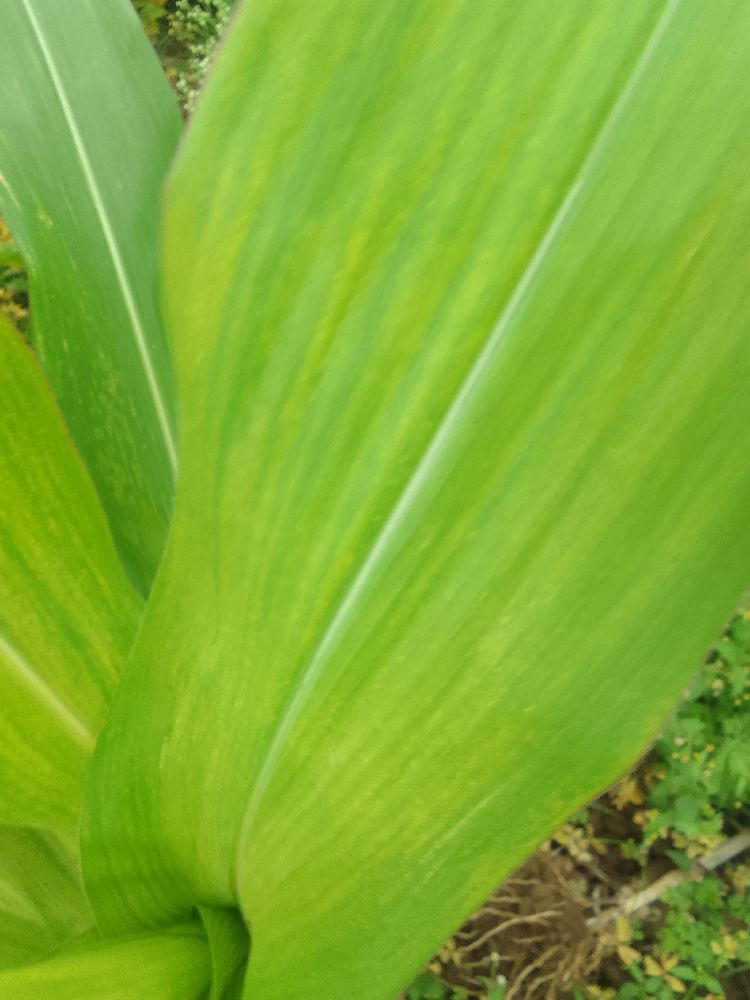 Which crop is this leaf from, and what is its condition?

maize, maize lethal necrosis
